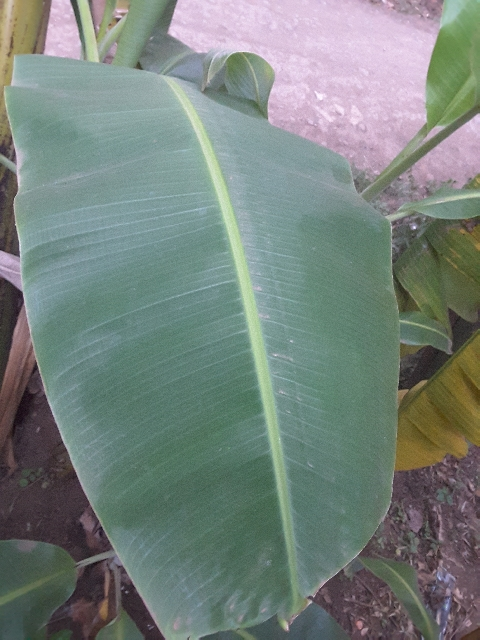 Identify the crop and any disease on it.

banana, healthy
